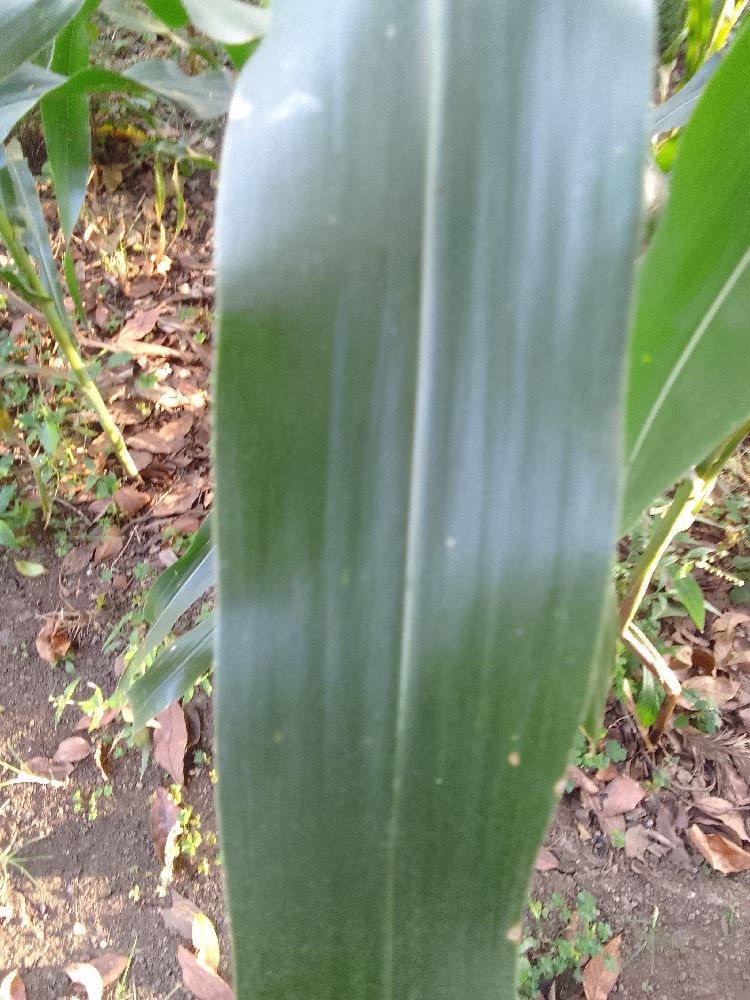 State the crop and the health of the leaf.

maize, healthy
